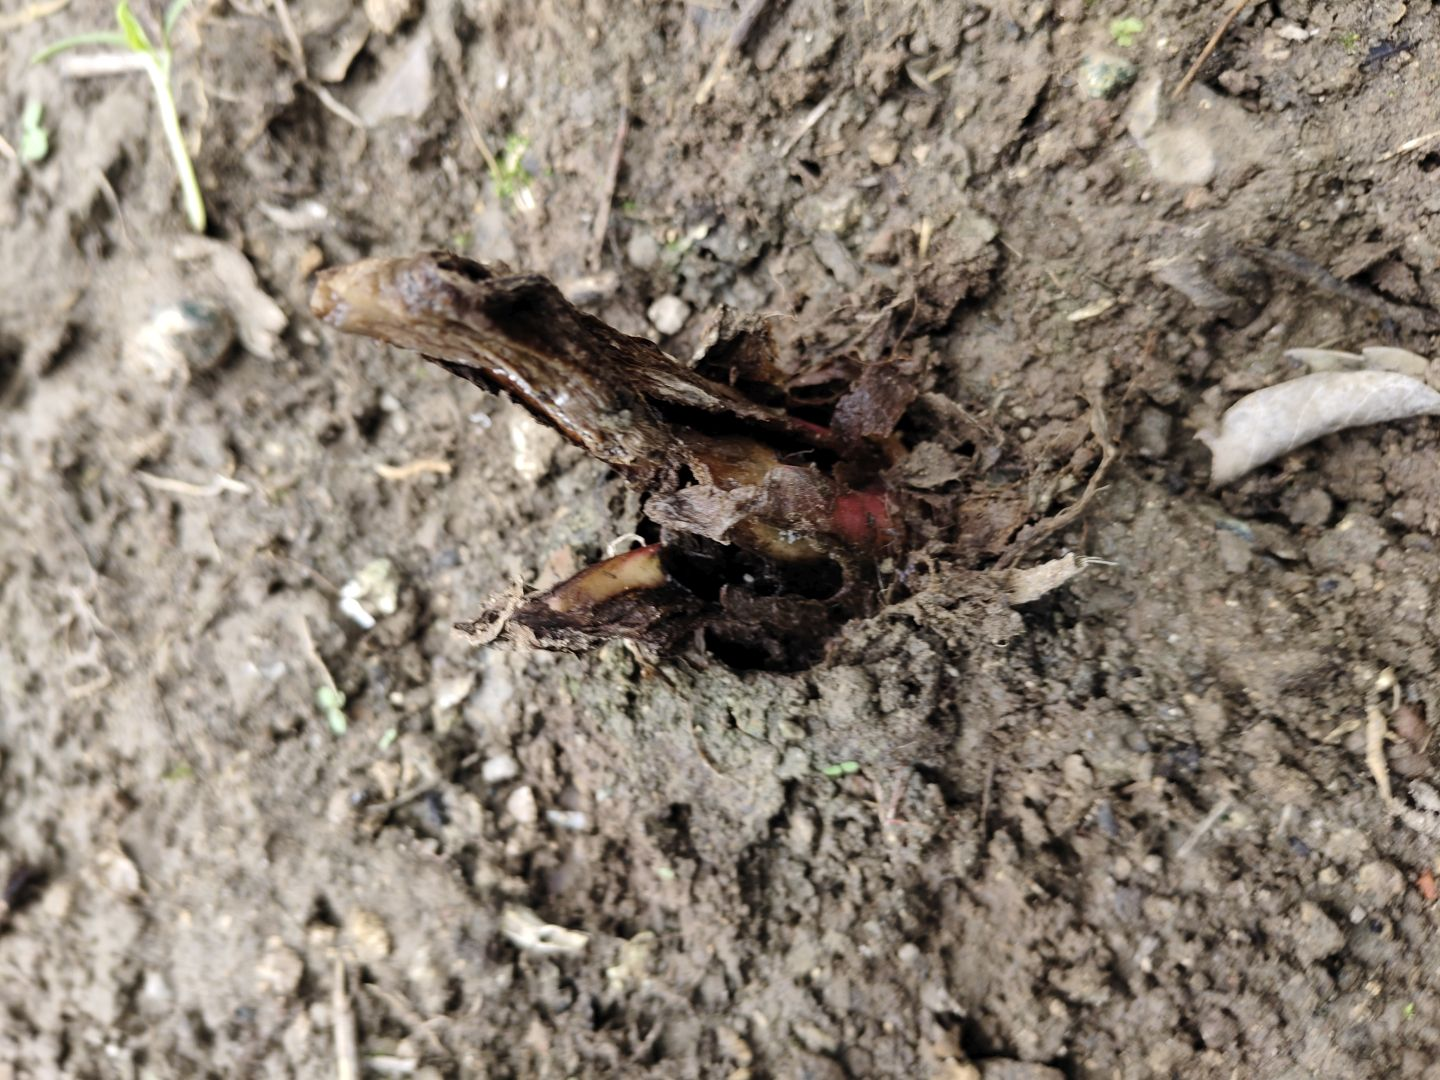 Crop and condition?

taro, root rot
